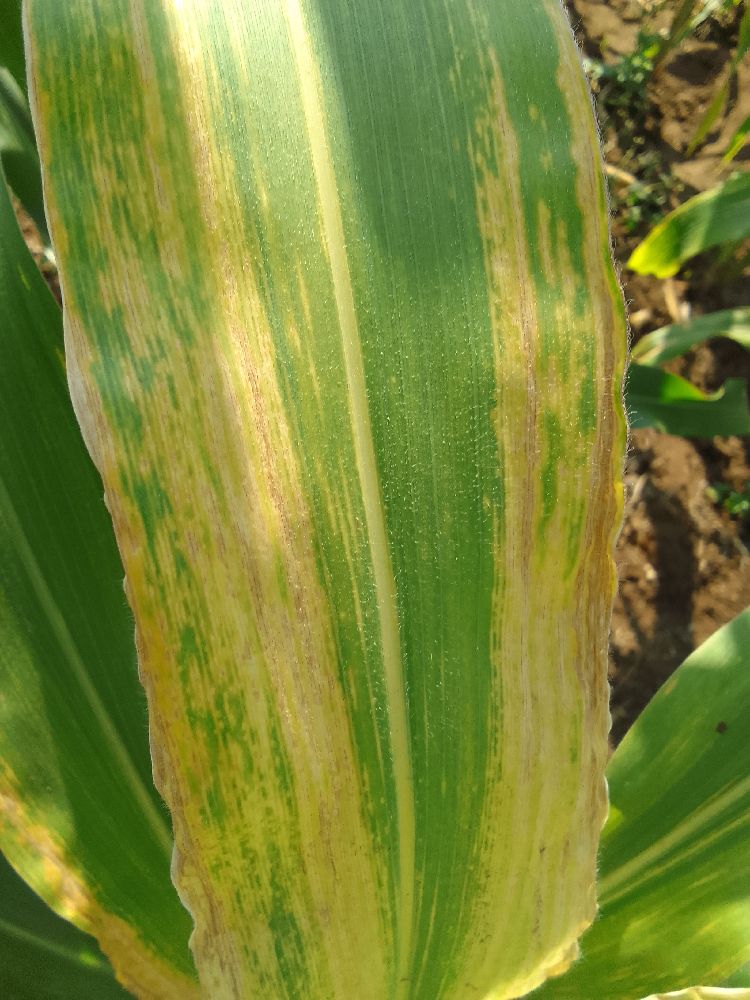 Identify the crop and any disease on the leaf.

maize, maize lethal necrosis
